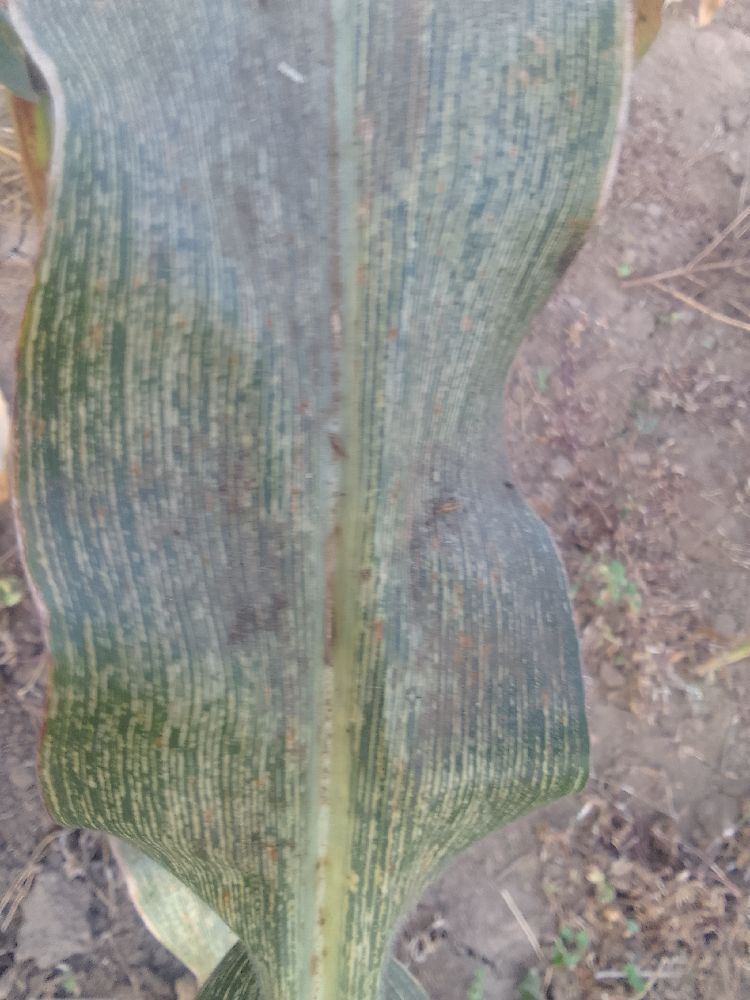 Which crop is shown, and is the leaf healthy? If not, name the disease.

maize, maize streak virus
